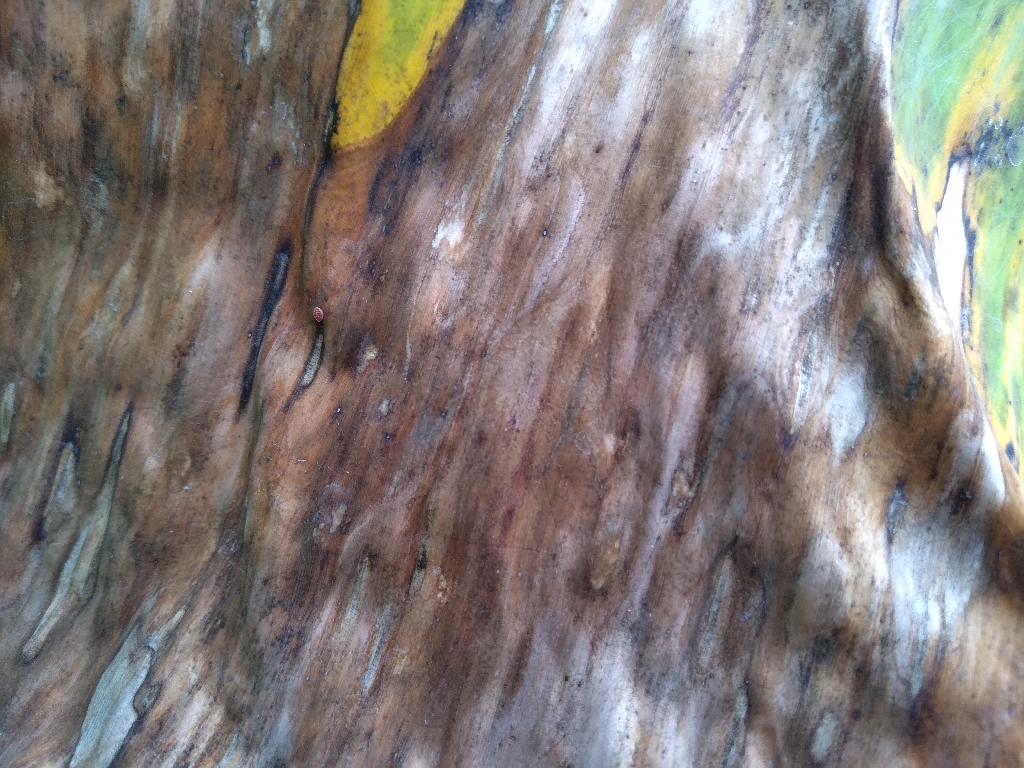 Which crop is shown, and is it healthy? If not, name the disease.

banana, black sigatoka
